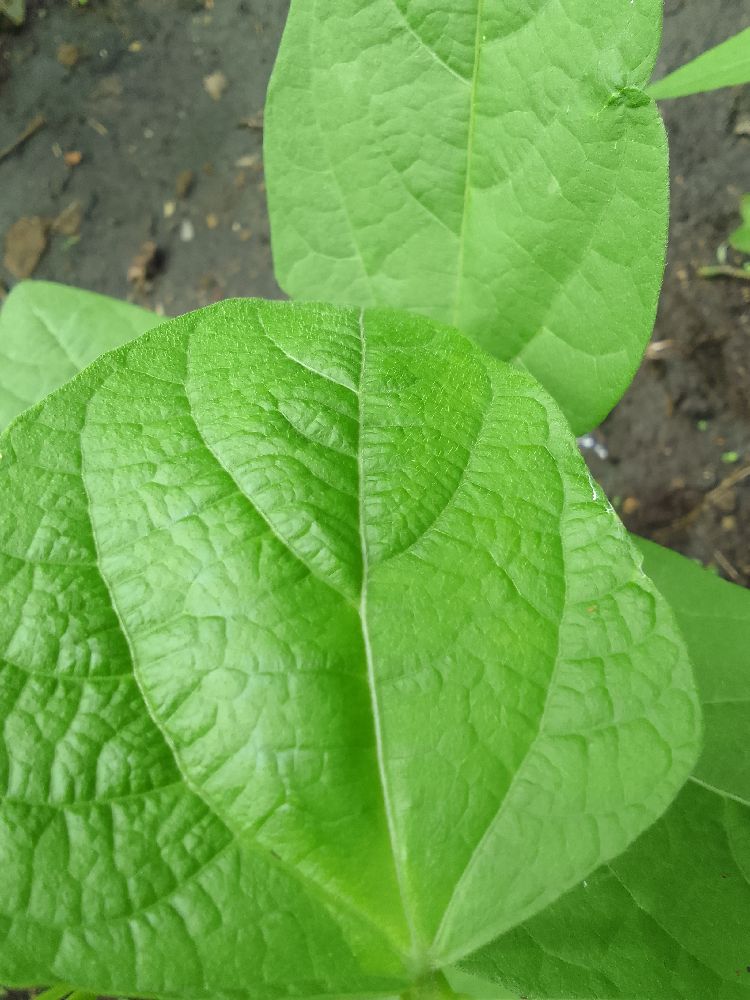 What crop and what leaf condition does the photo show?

common bean, healthy
